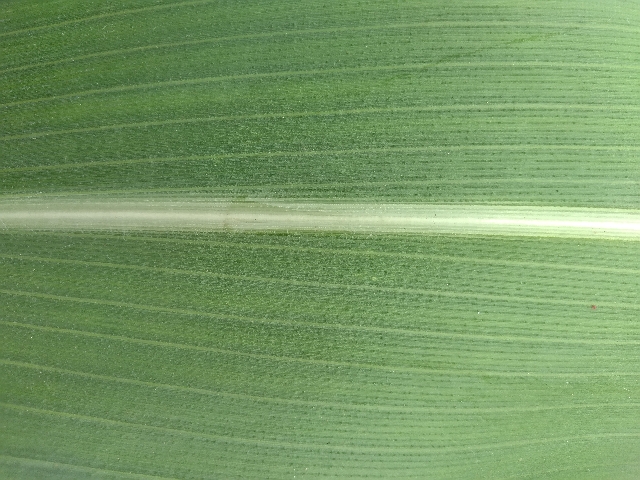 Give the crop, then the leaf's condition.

maize, healthy
